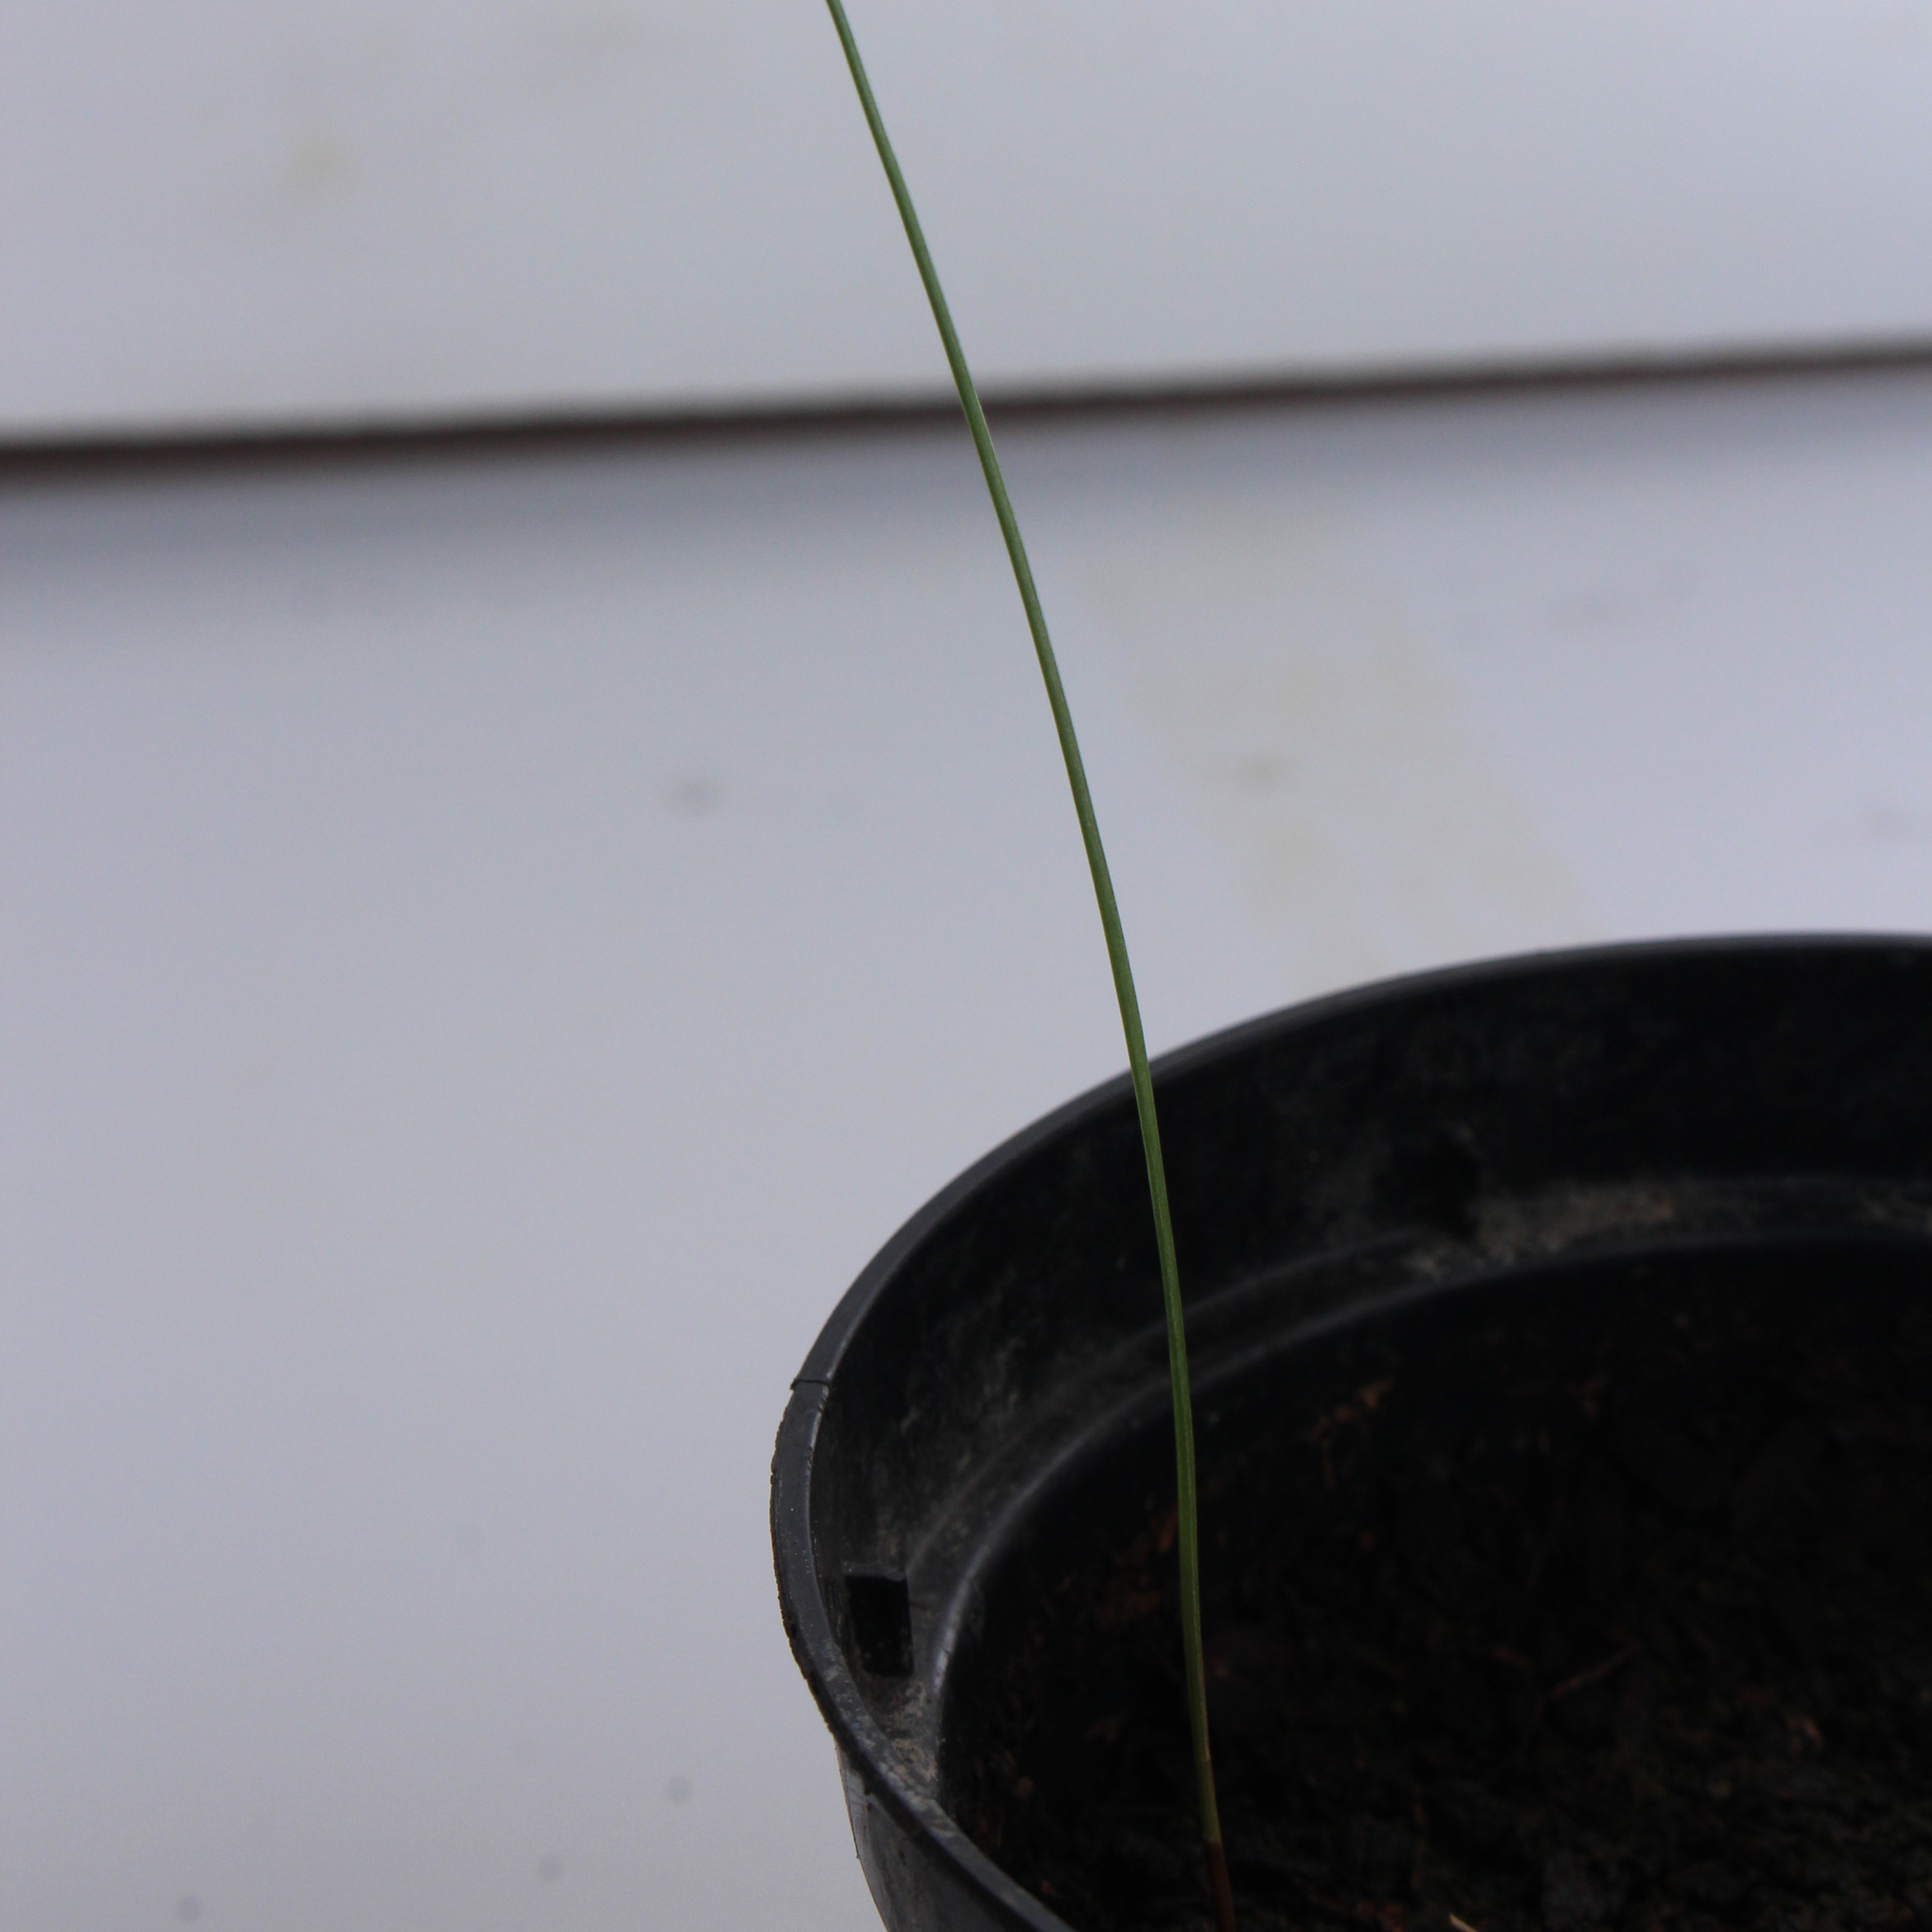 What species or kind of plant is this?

Lolium multiflorum
